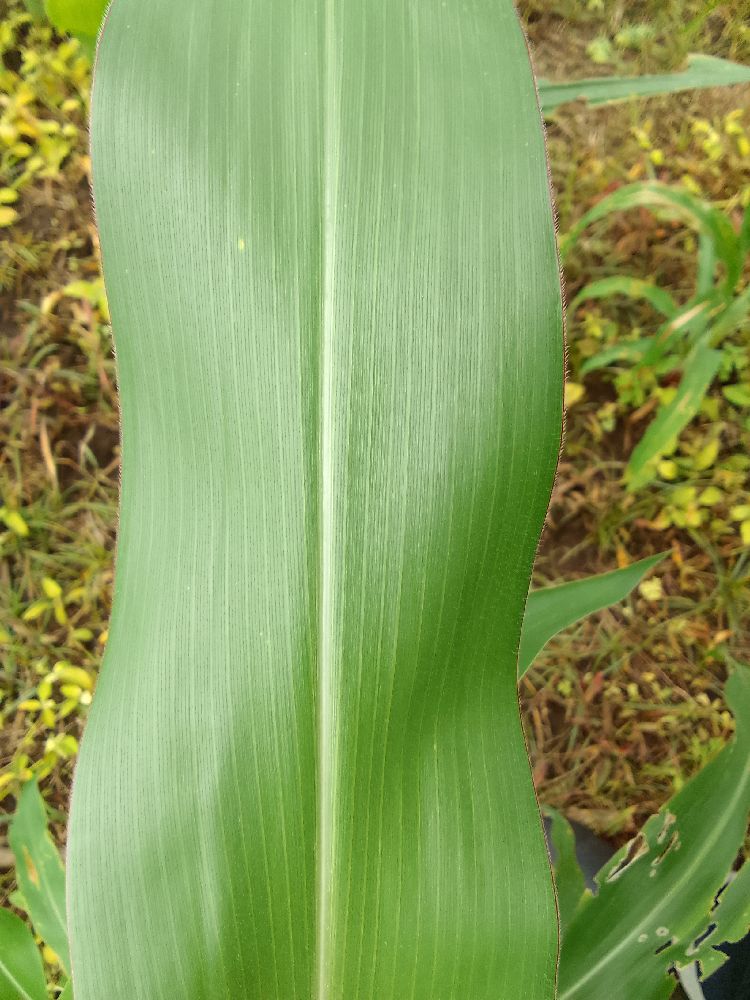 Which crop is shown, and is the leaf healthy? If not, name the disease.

maize, healthy
